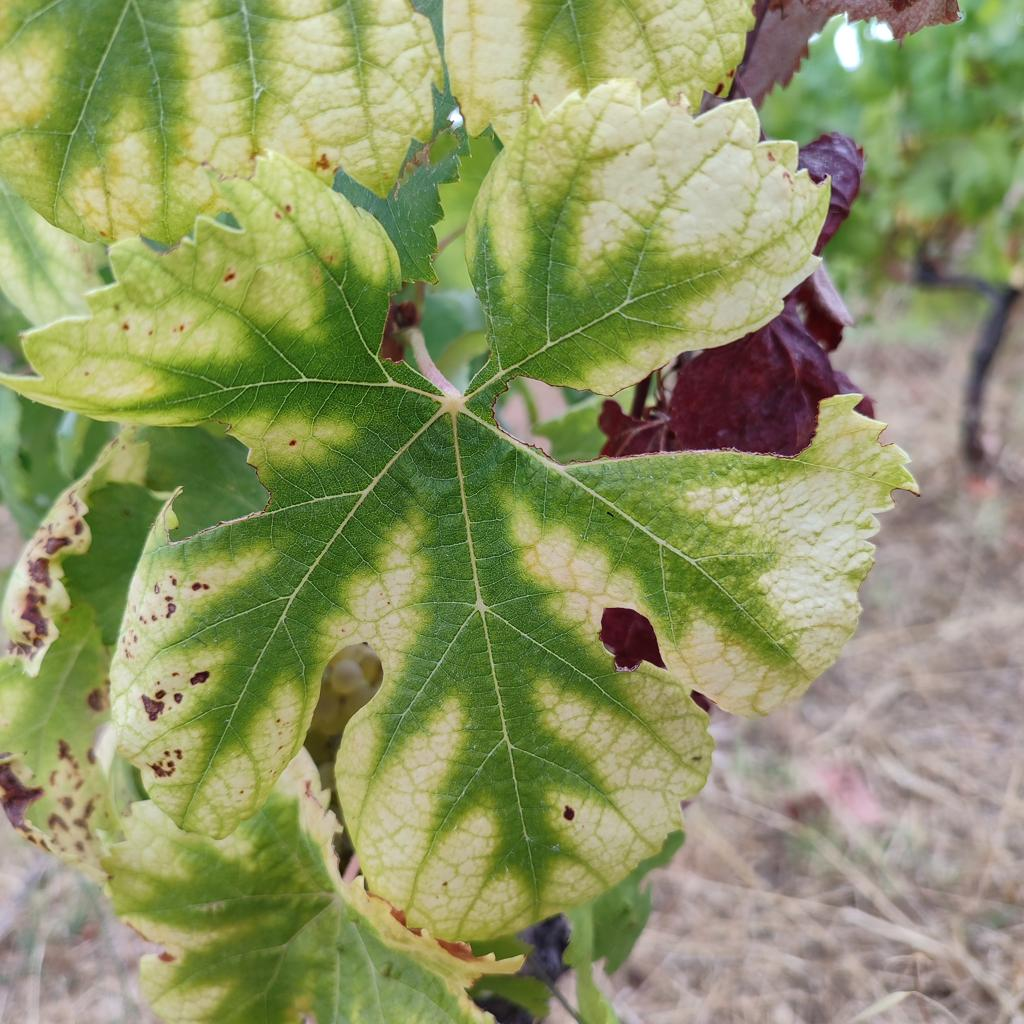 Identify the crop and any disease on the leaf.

grapevine, esca complex
